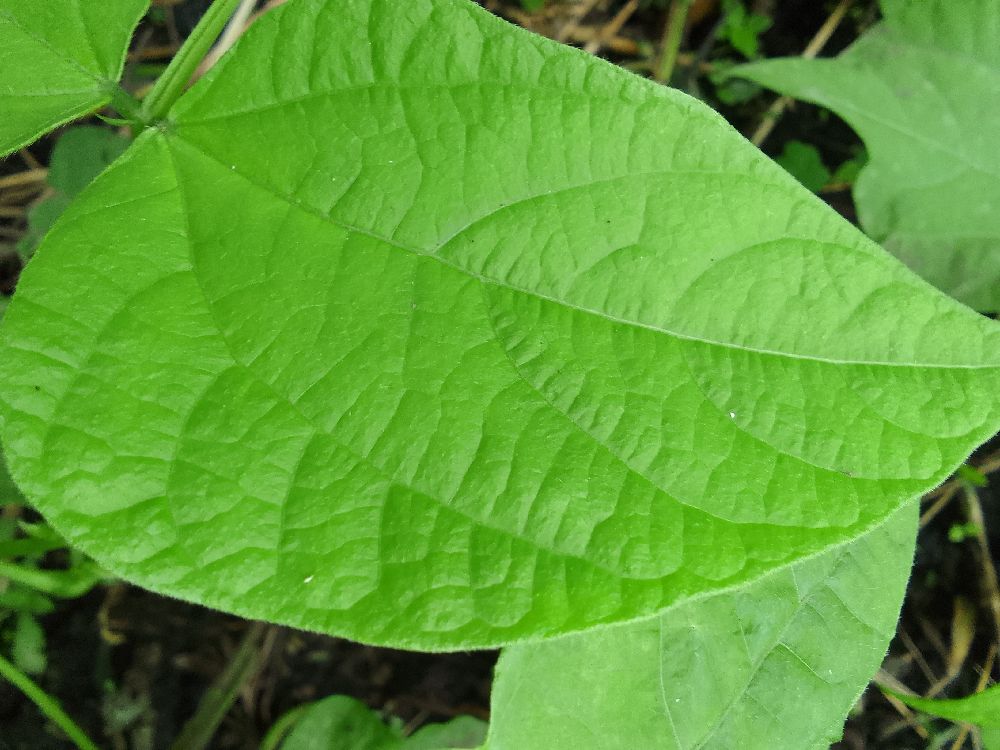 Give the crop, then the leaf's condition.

common bean, healthy
